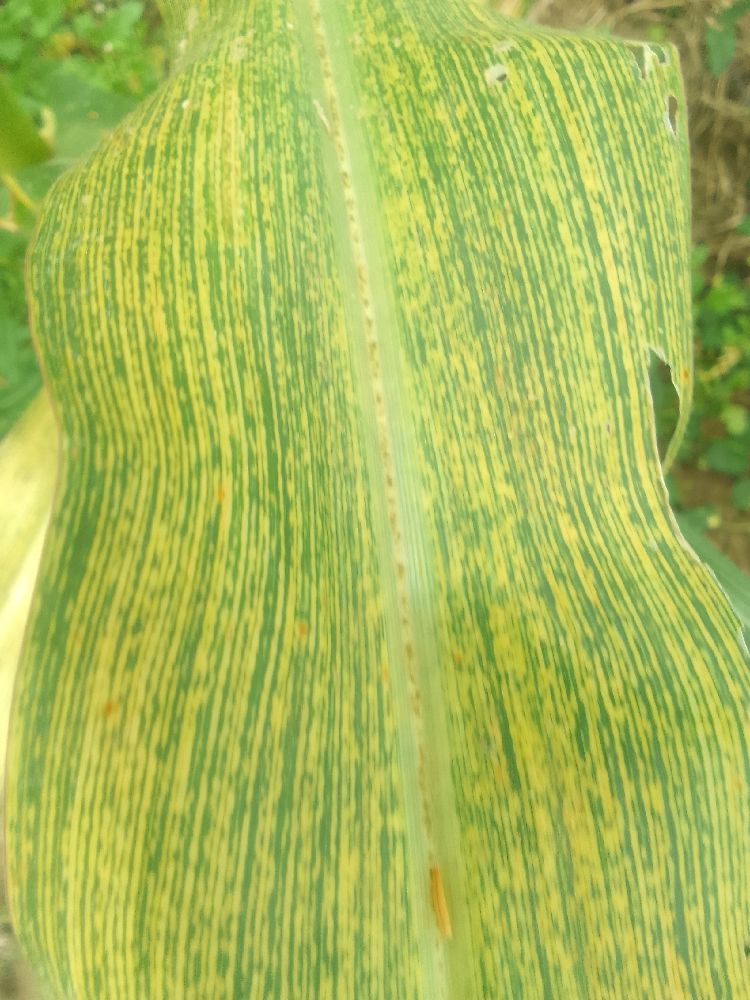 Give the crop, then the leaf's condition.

maize, maize streak virus
